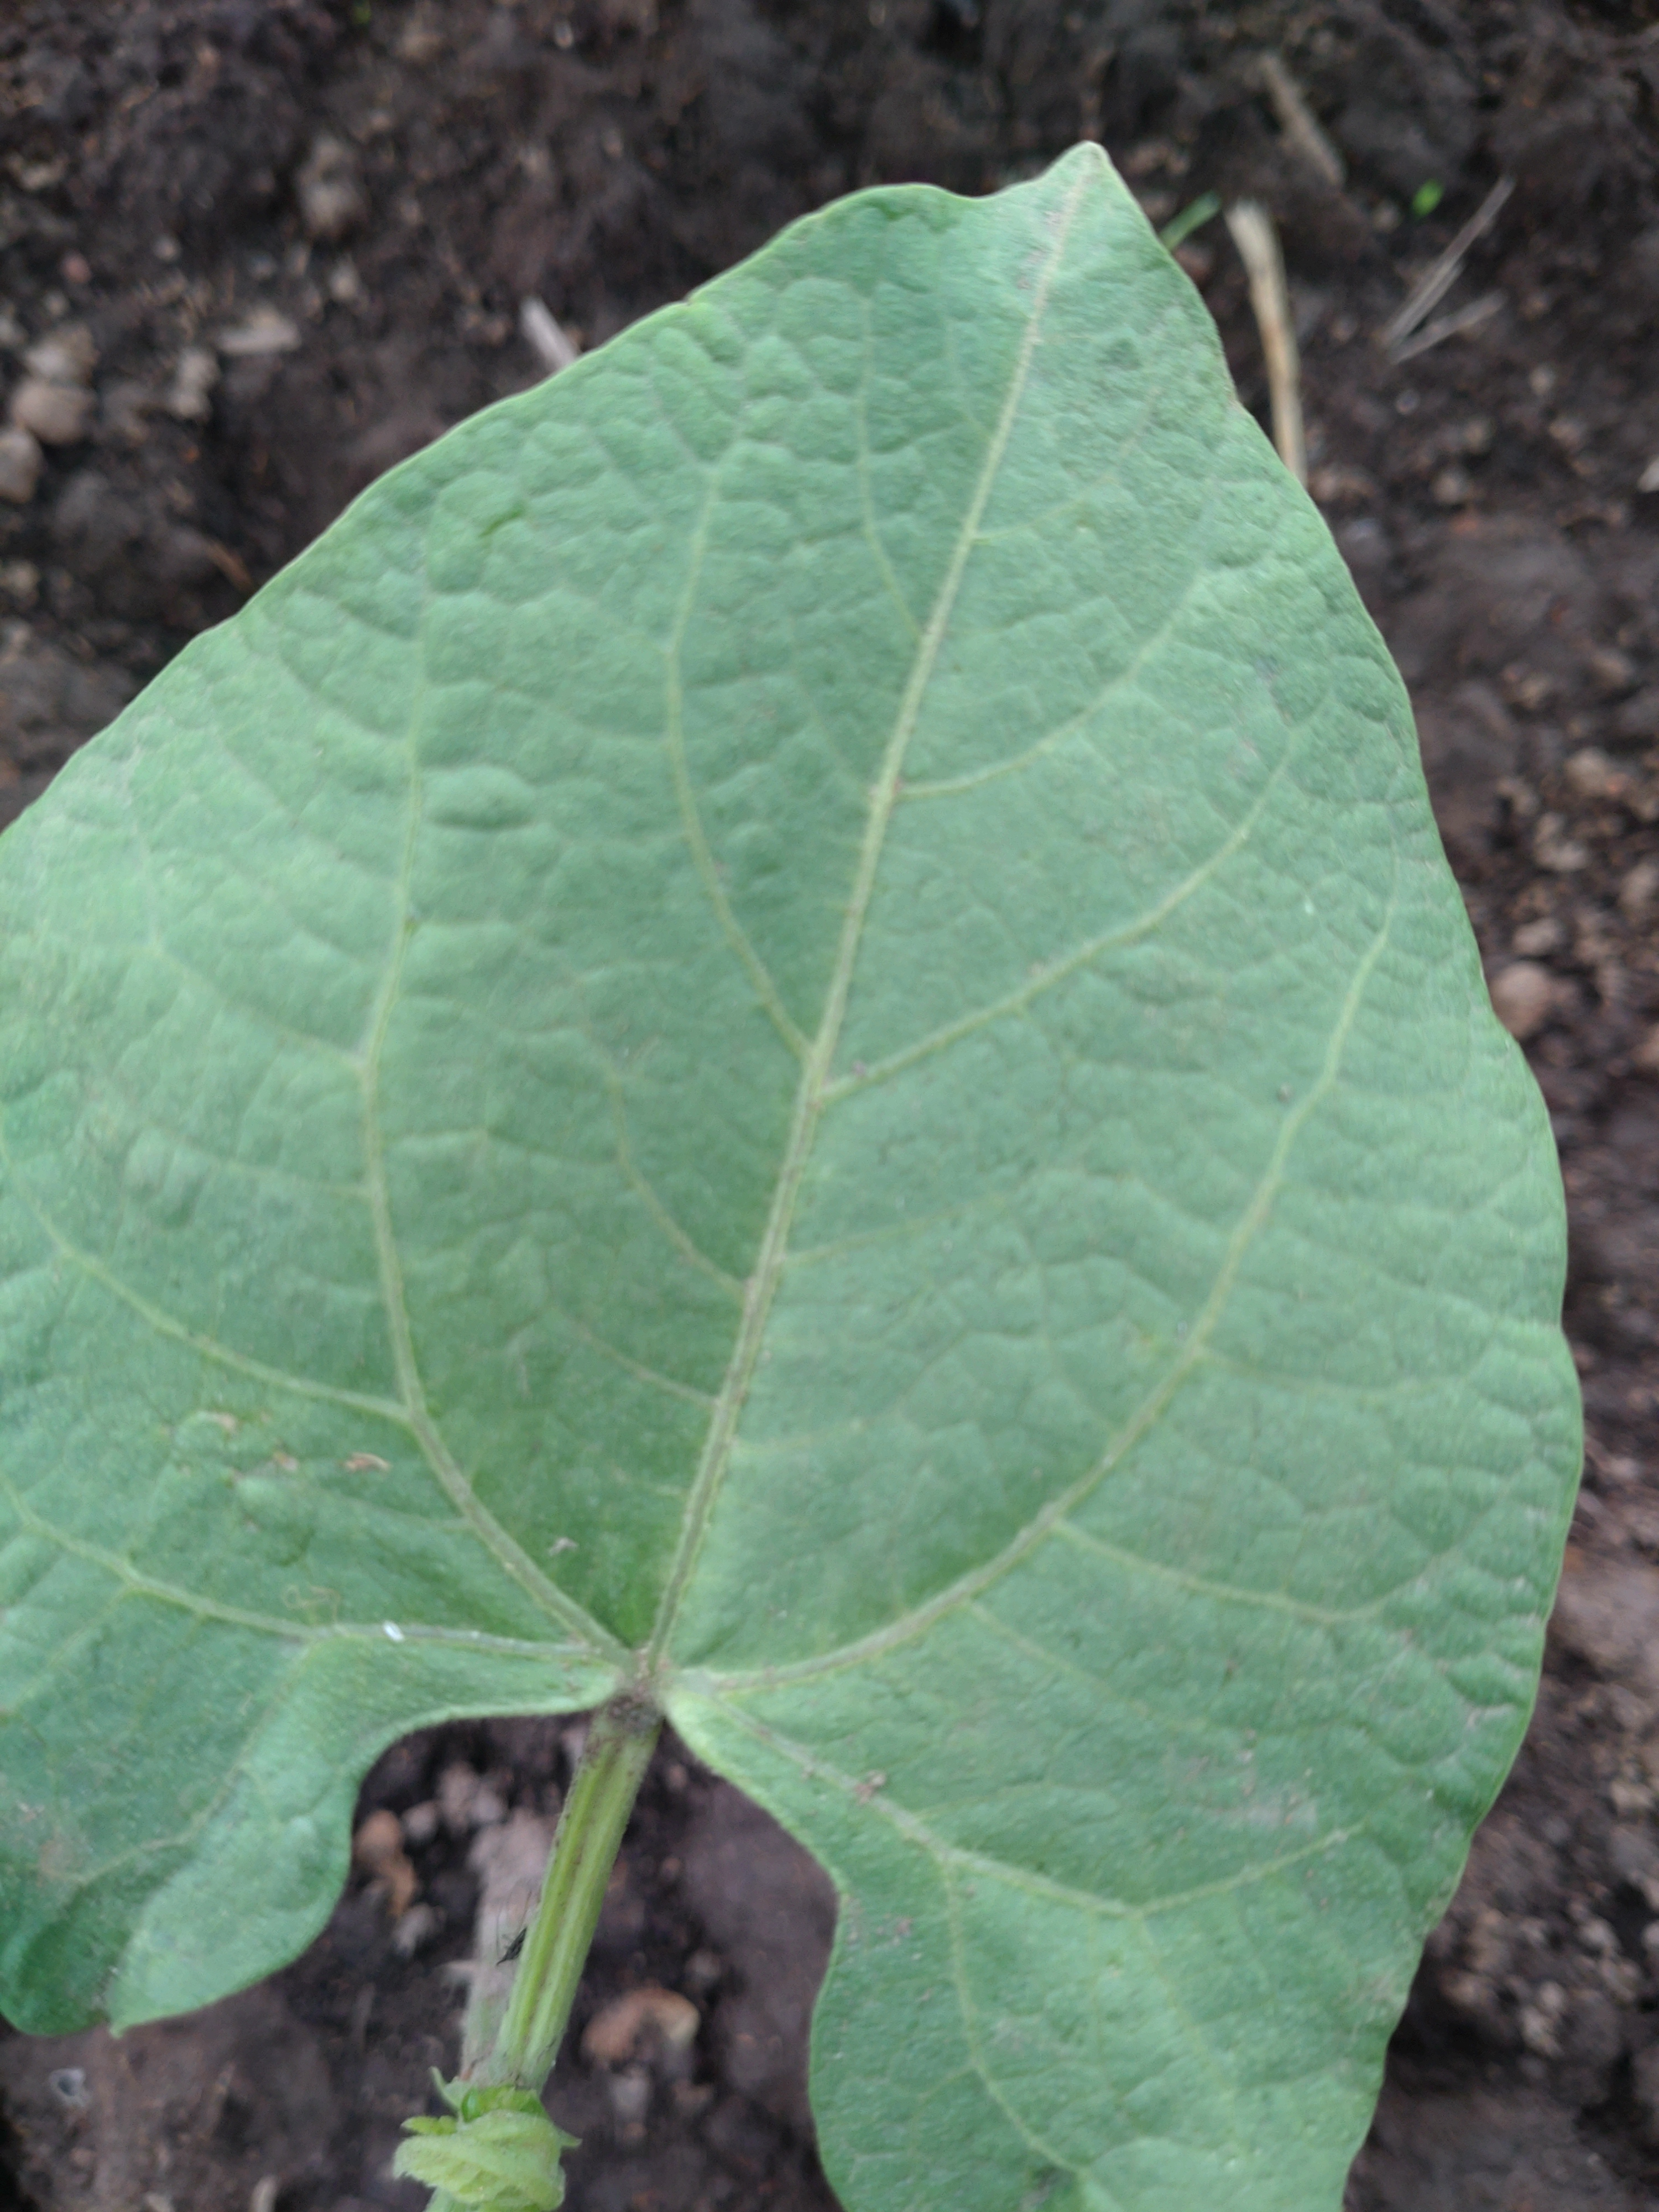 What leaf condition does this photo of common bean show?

healthy
